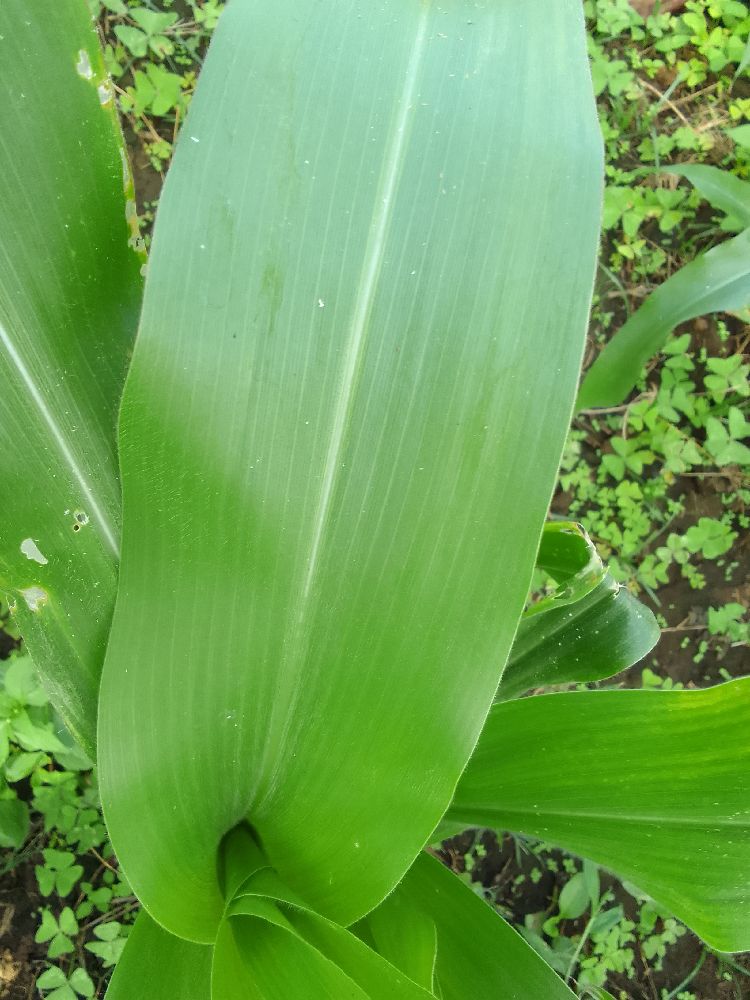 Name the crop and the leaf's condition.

maize, healthy
